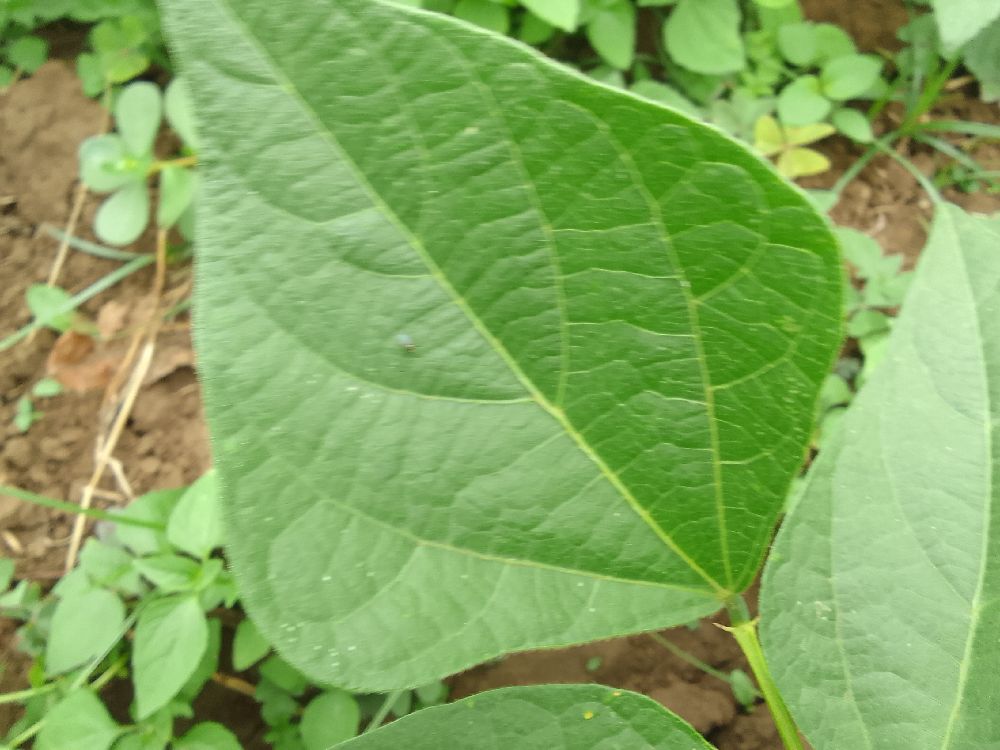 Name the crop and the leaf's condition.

common bean, healthy
